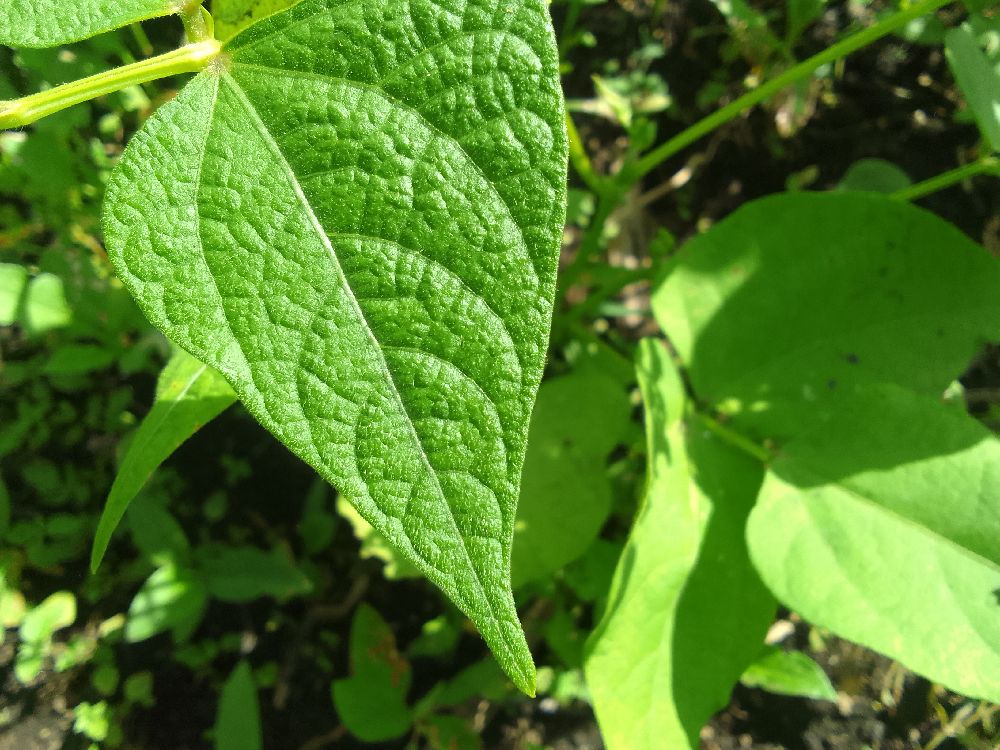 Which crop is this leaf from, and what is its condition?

common bean, healthy
